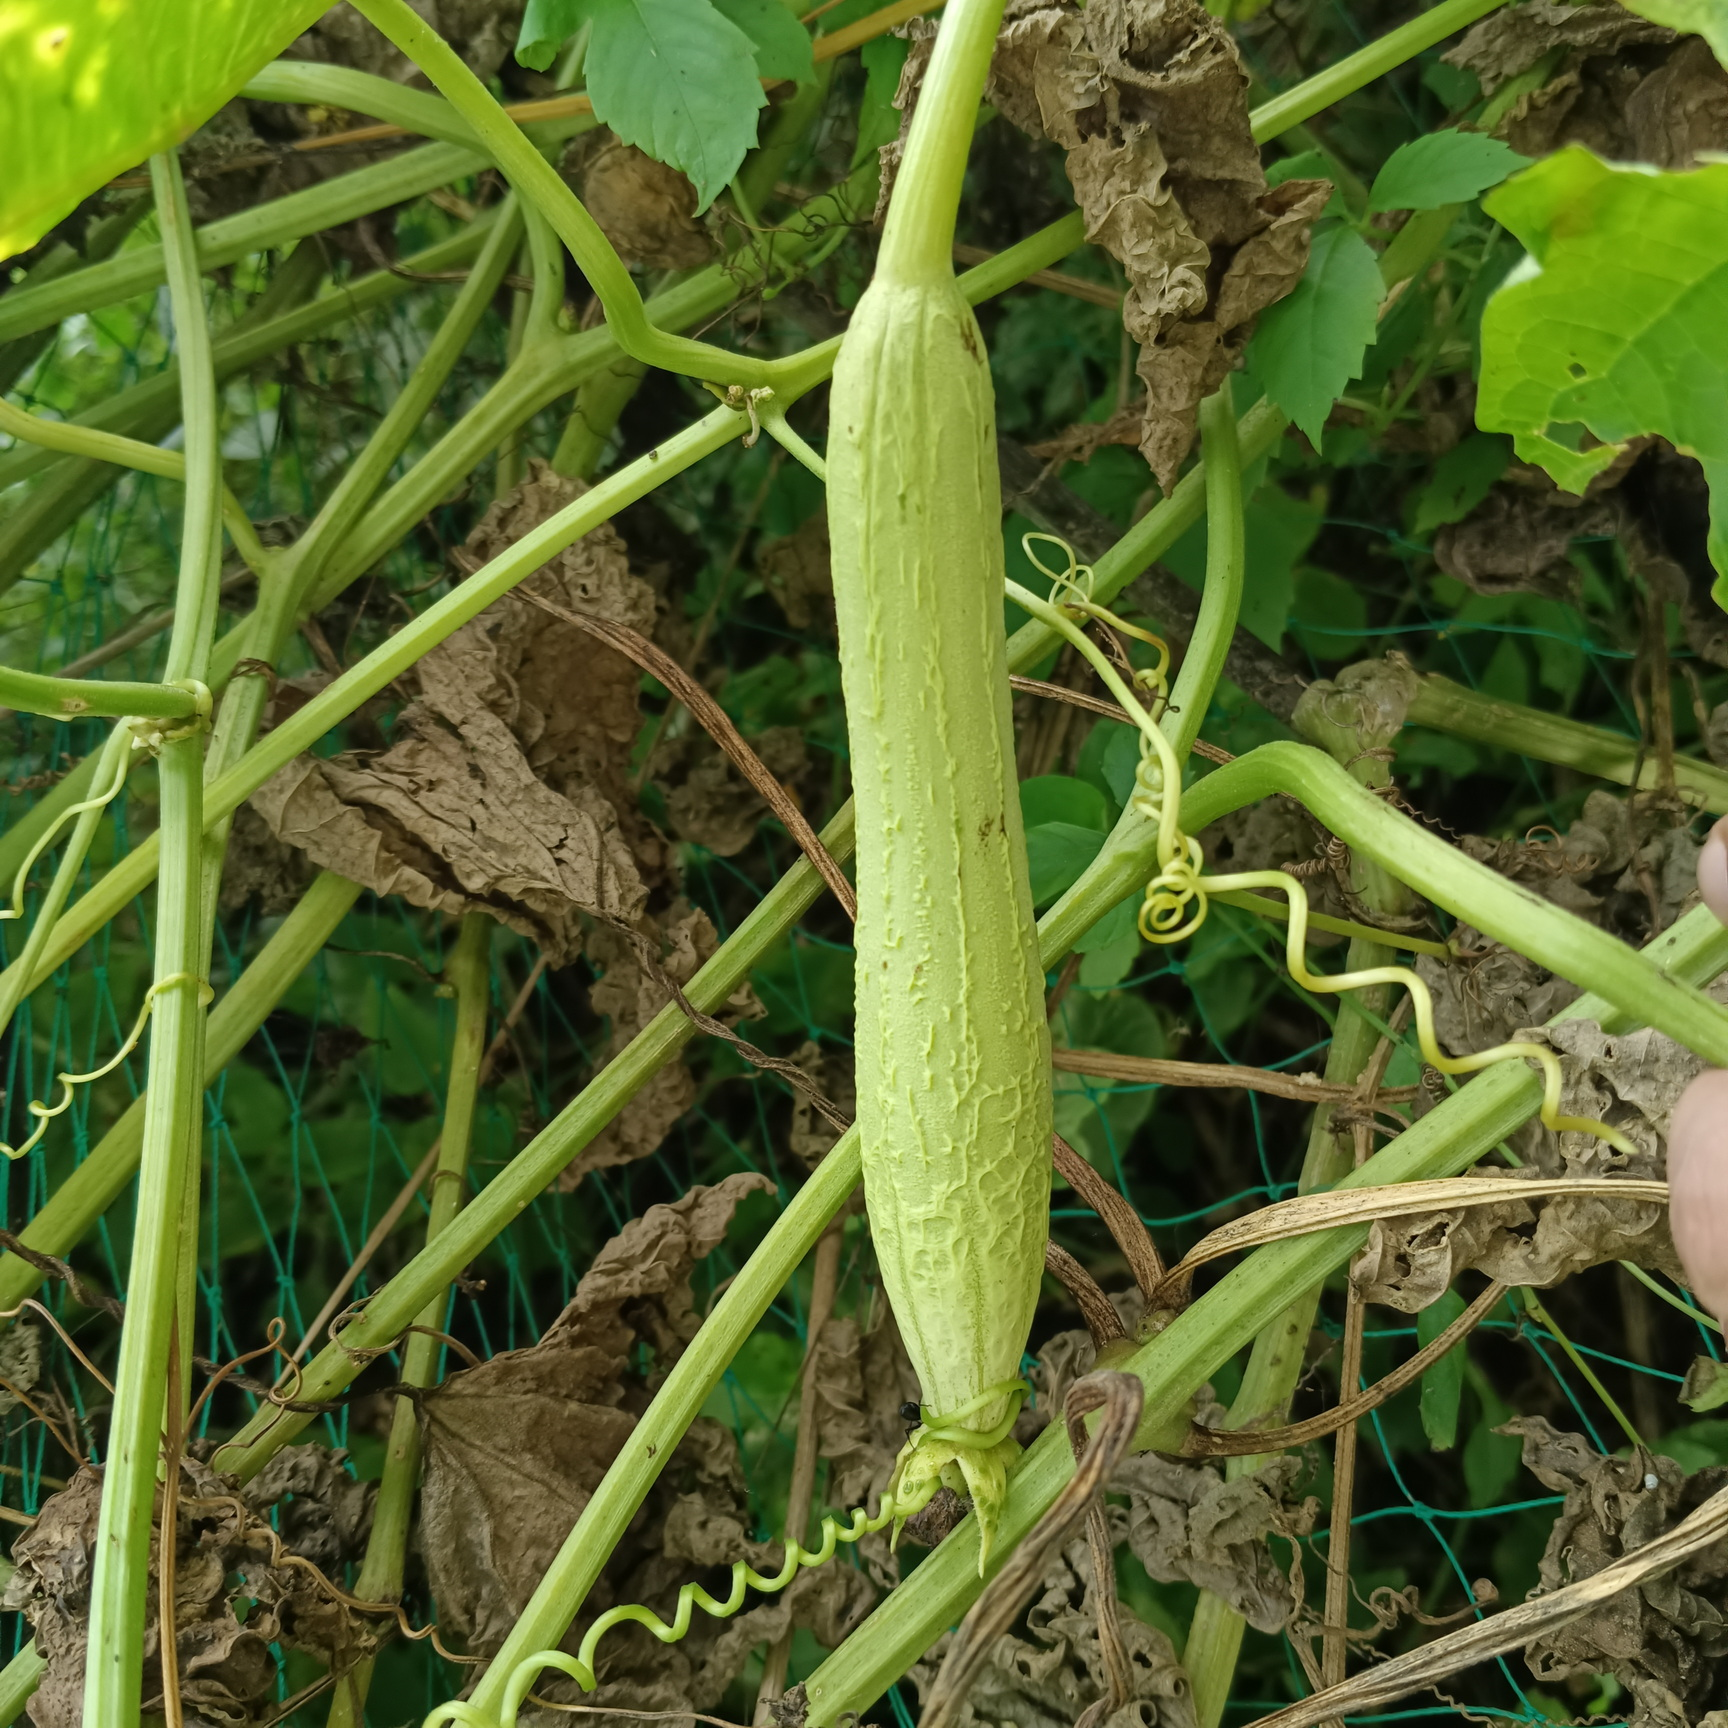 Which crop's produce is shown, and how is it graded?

luffa, fresh
